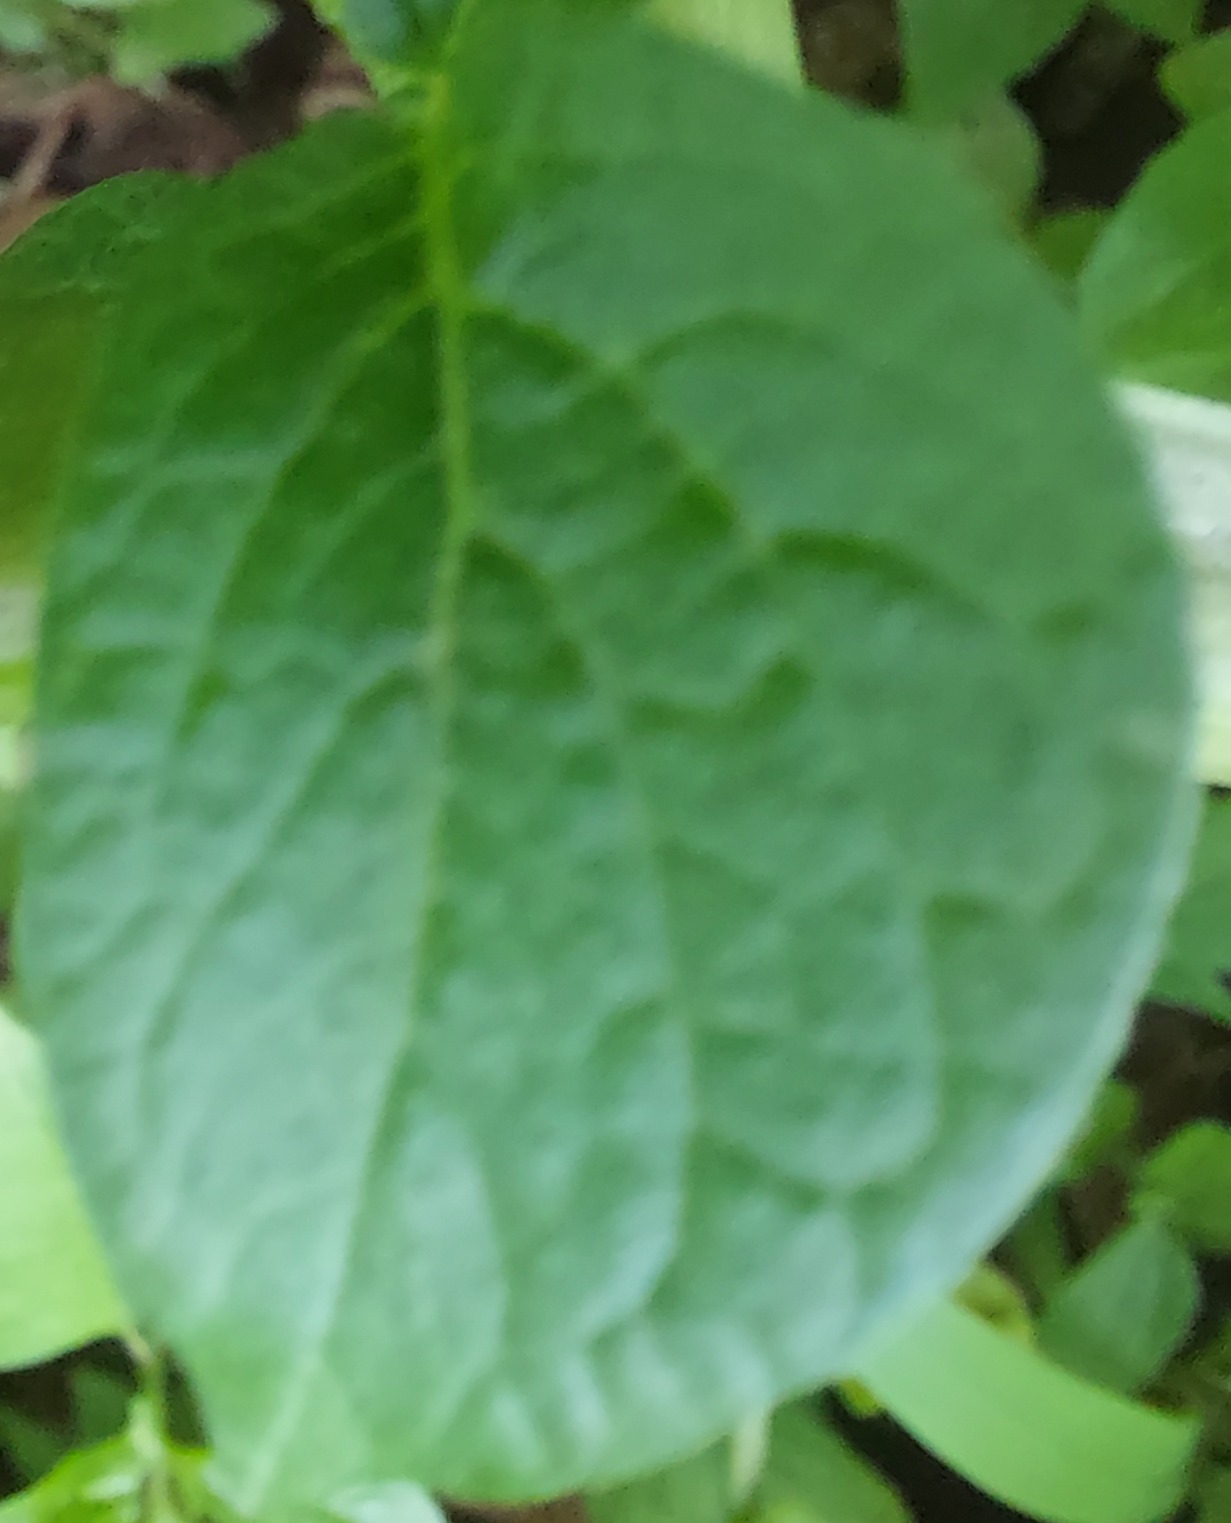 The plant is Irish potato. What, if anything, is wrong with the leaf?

healthy
